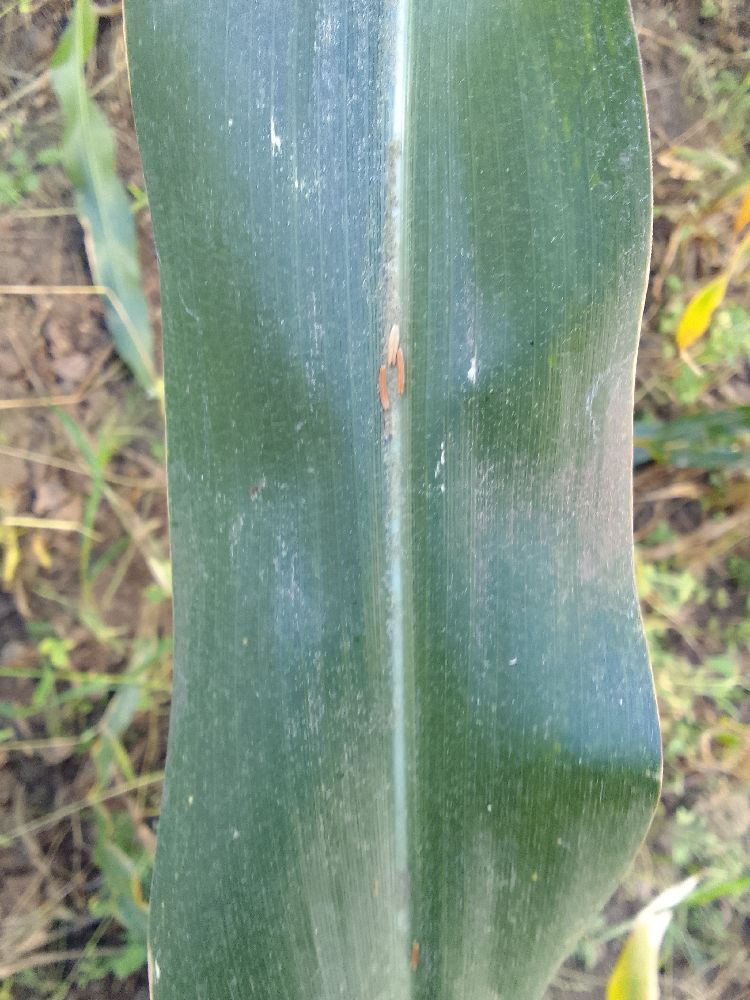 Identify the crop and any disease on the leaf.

maize, healthy
